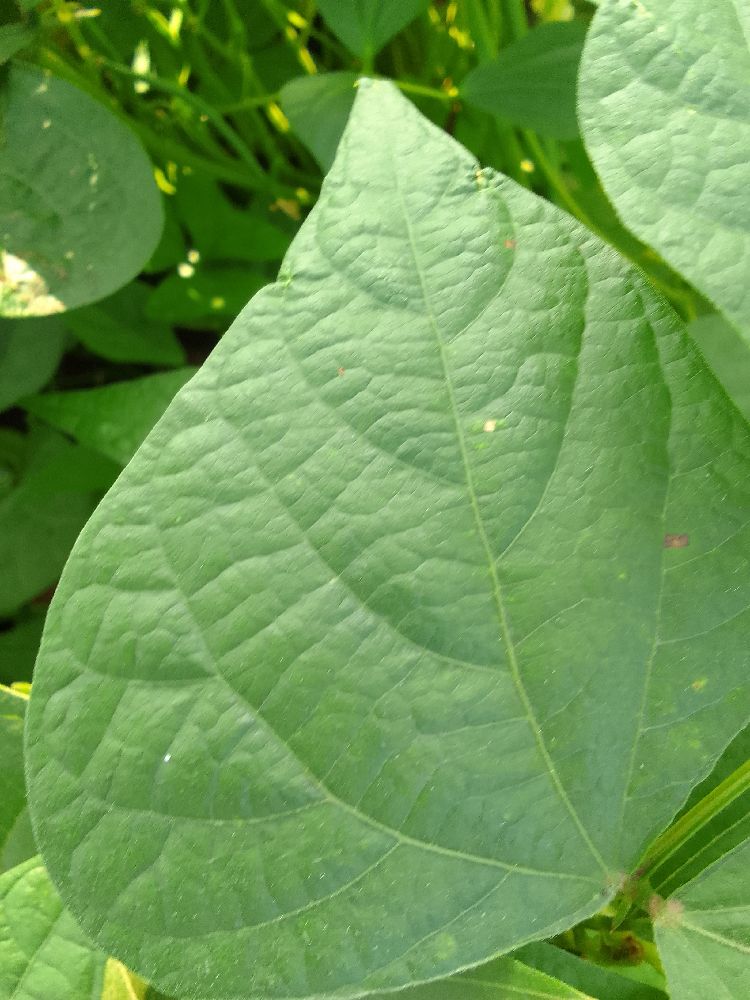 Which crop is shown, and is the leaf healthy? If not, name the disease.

common bean, healthy
